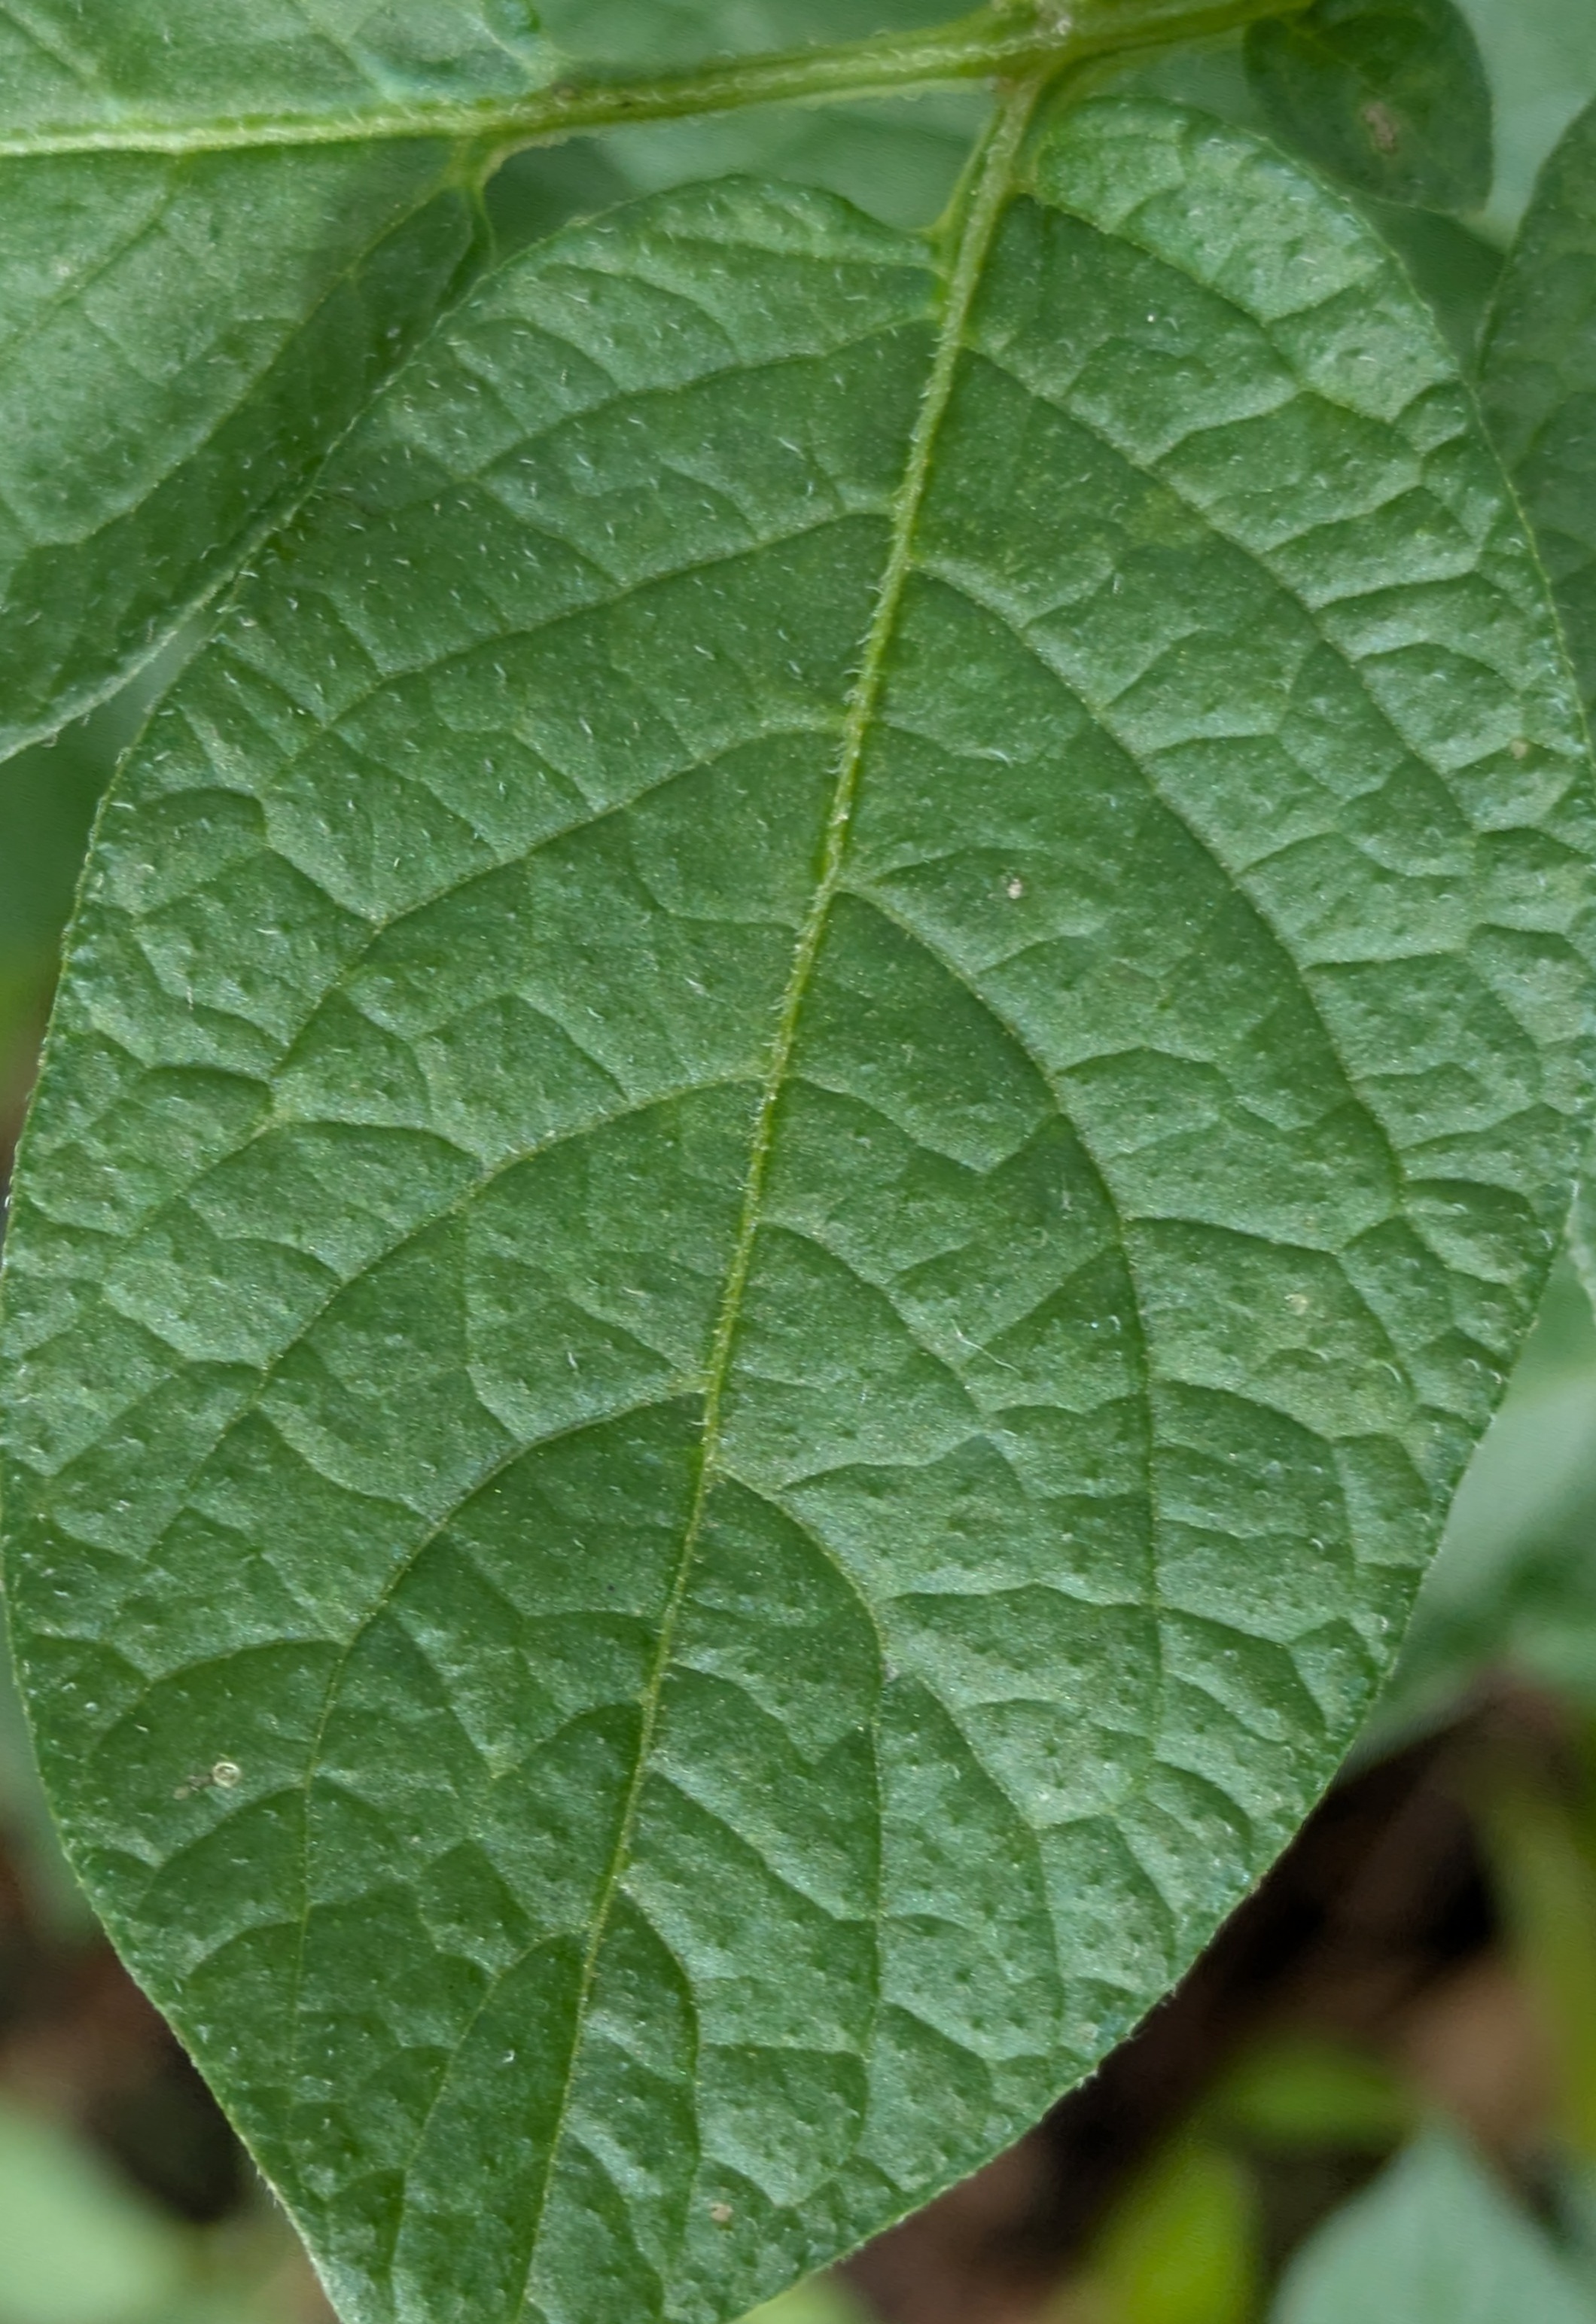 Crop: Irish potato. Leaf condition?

healthy
